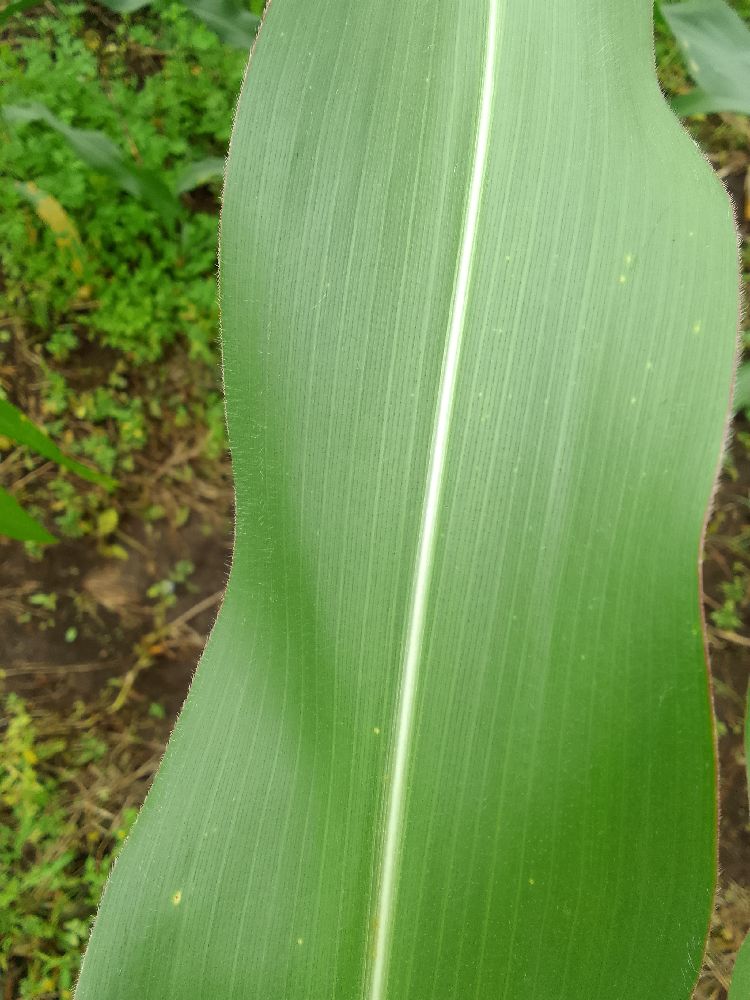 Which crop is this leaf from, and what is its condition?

maize, healthy
